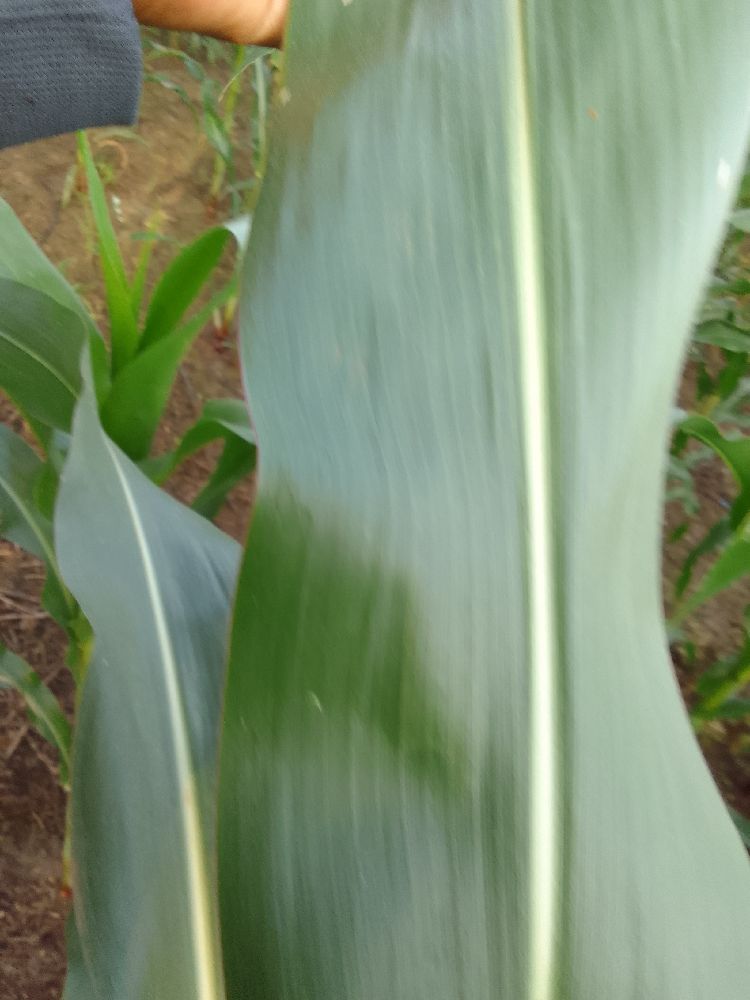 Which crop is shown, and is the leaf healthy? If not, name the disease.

maize, healthy
